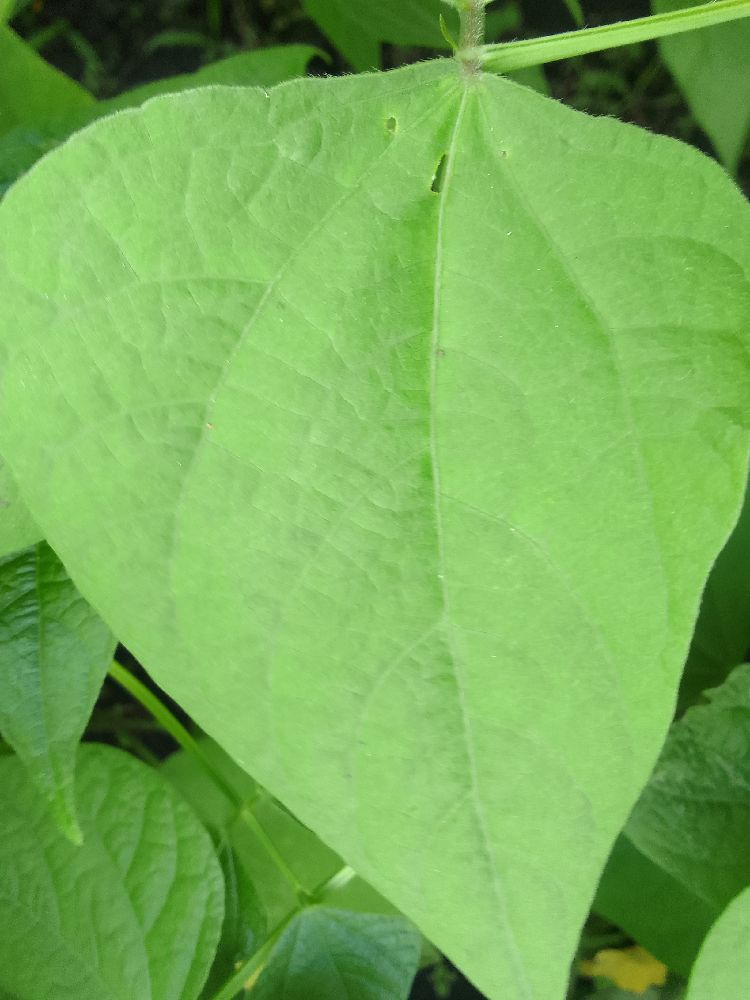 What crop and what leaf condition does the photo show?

common bean, healthy
